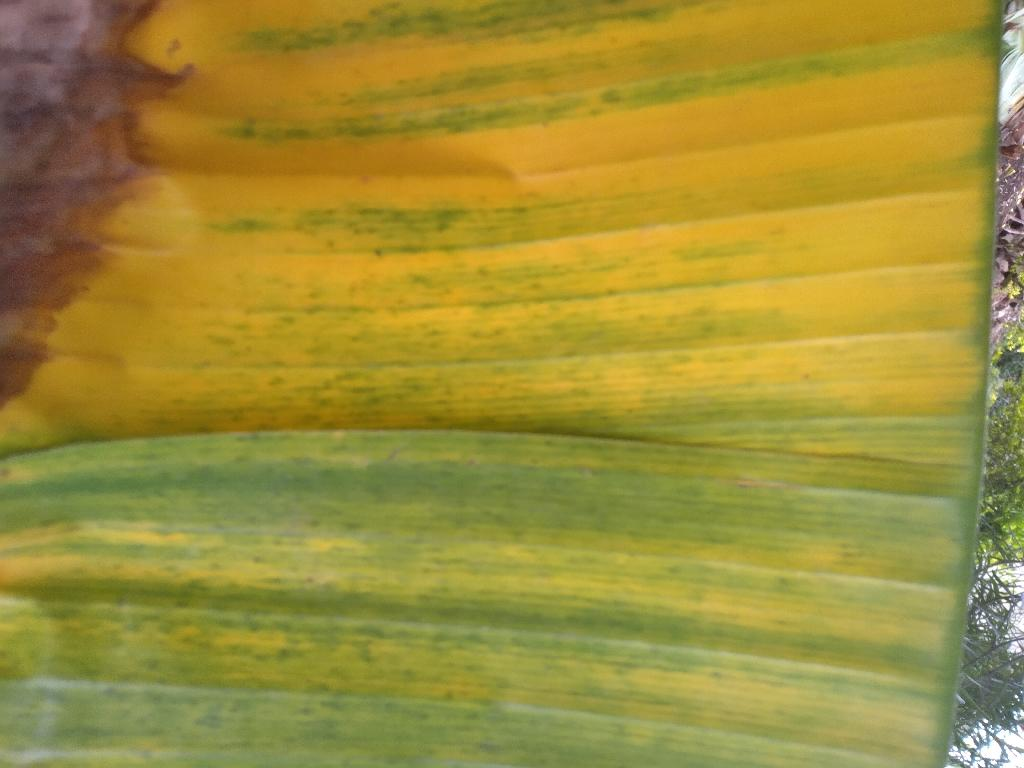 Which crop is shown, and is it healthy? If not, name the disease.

banana, fusarium wilt race 1
